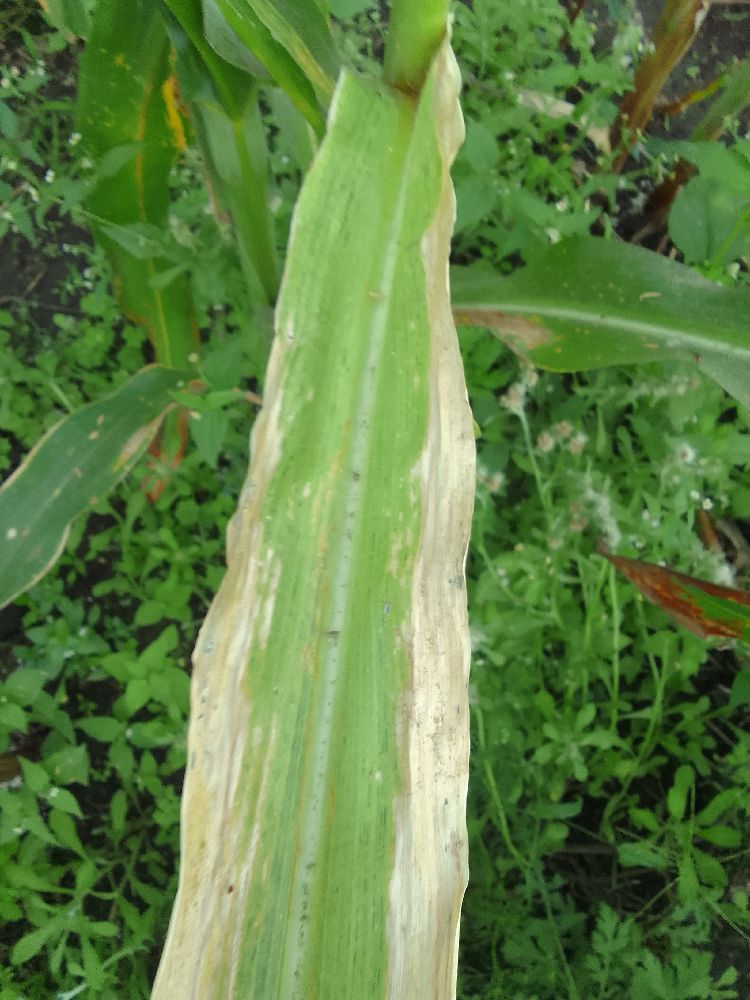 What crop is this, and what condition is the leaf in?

maize, maize lethal necrosis
